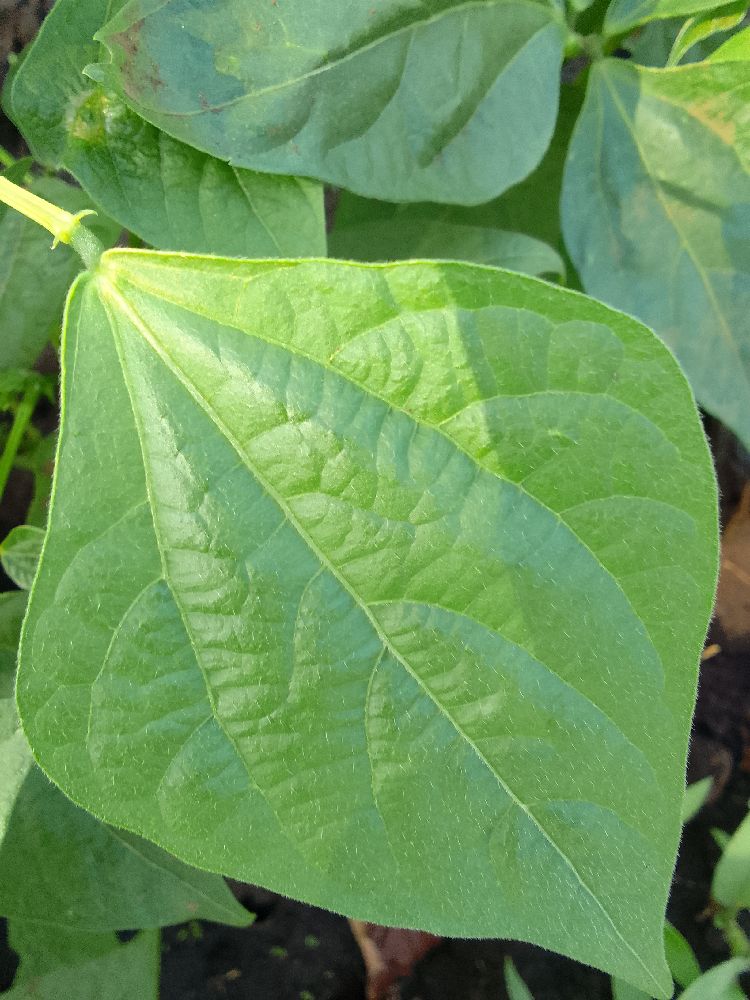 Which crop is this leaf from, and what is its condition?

common bean, healthy
